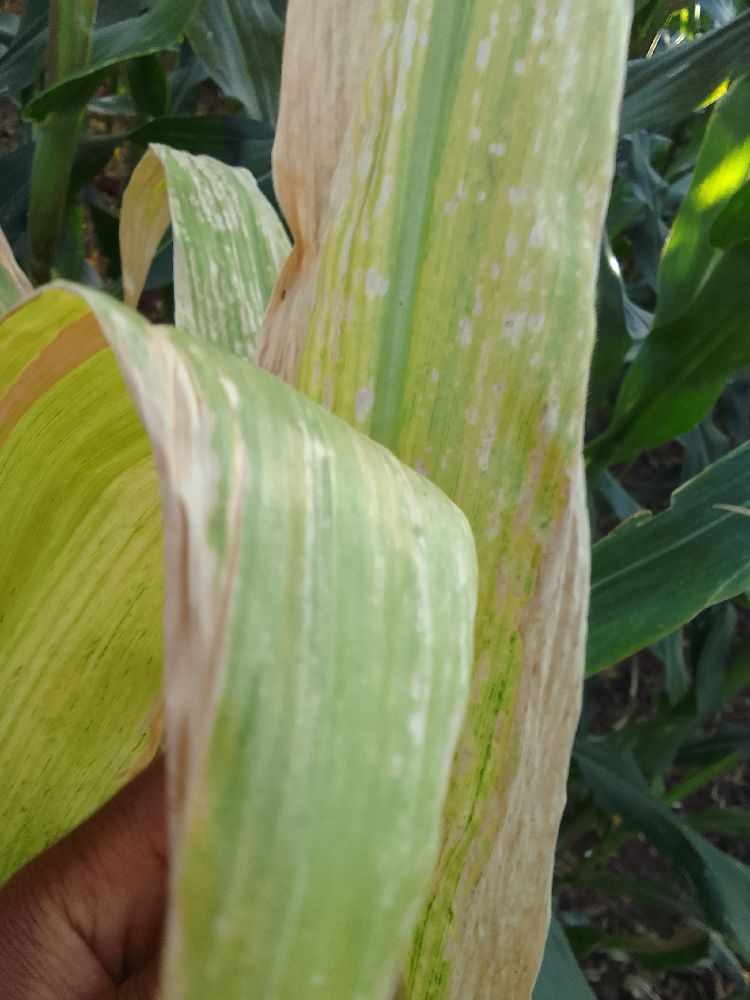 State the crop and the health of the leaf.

maize, maize lethal necrosis
